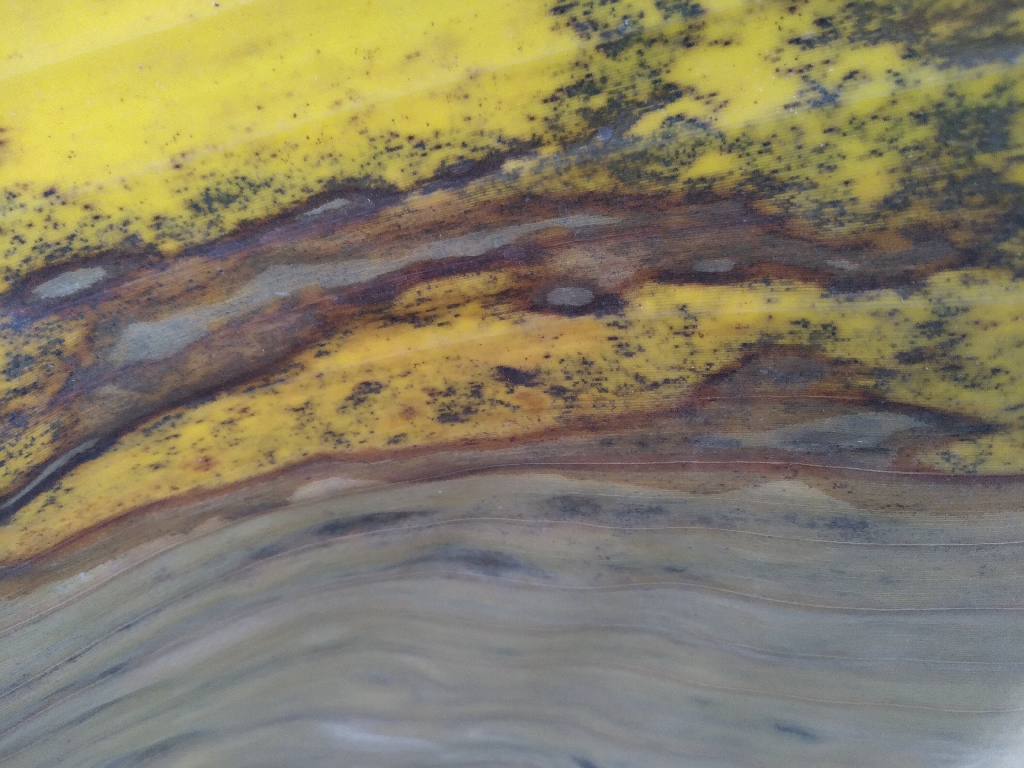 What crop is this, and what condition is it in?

banana, black sigatoka
